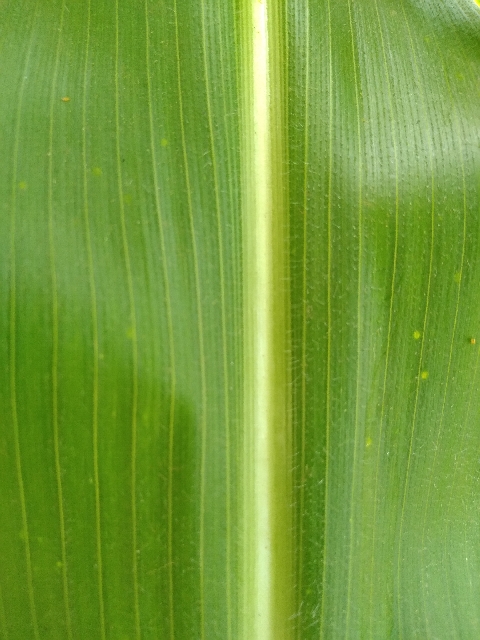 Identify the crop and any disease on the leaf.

maize, healthy
